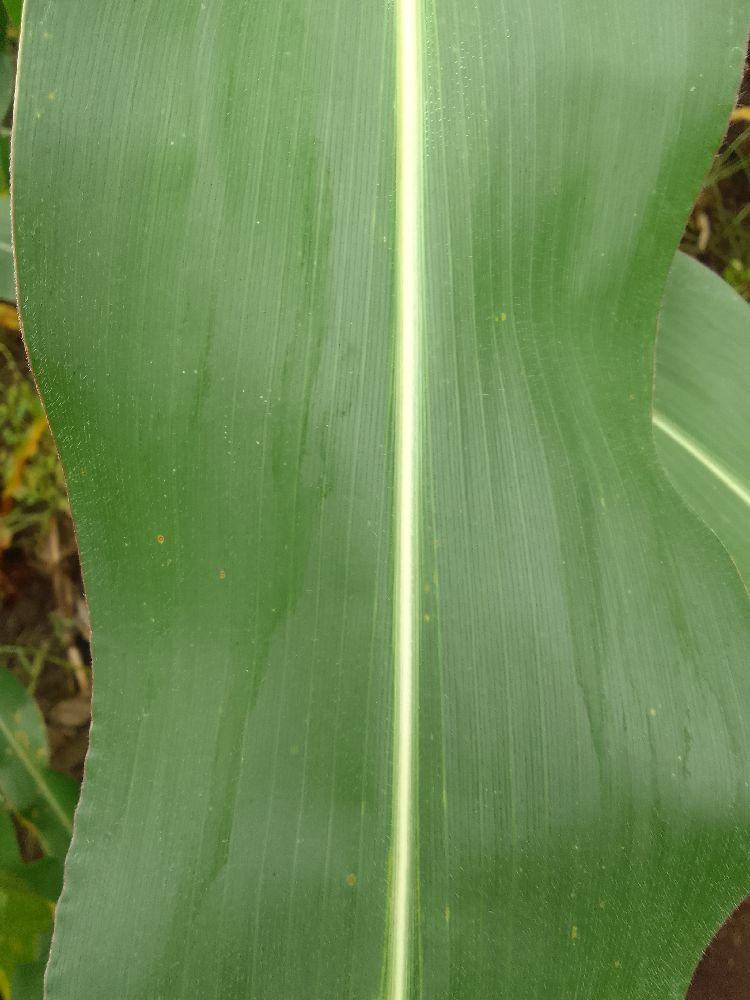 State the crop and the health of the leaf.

maize, healthy
